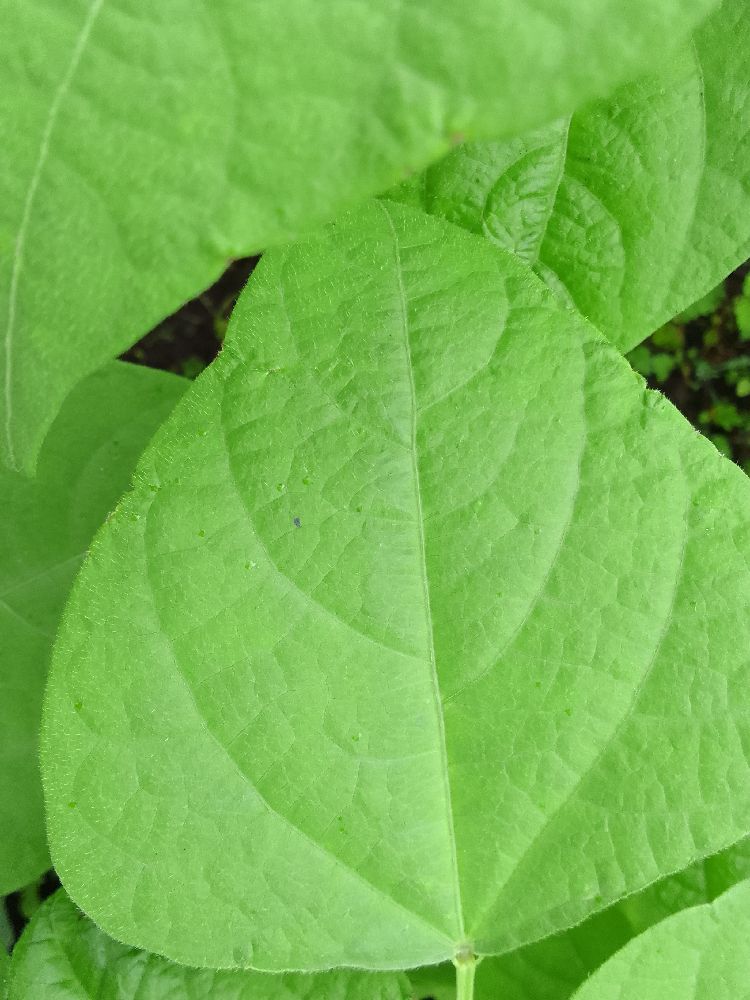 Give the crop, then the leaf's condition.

common bean, healthy
